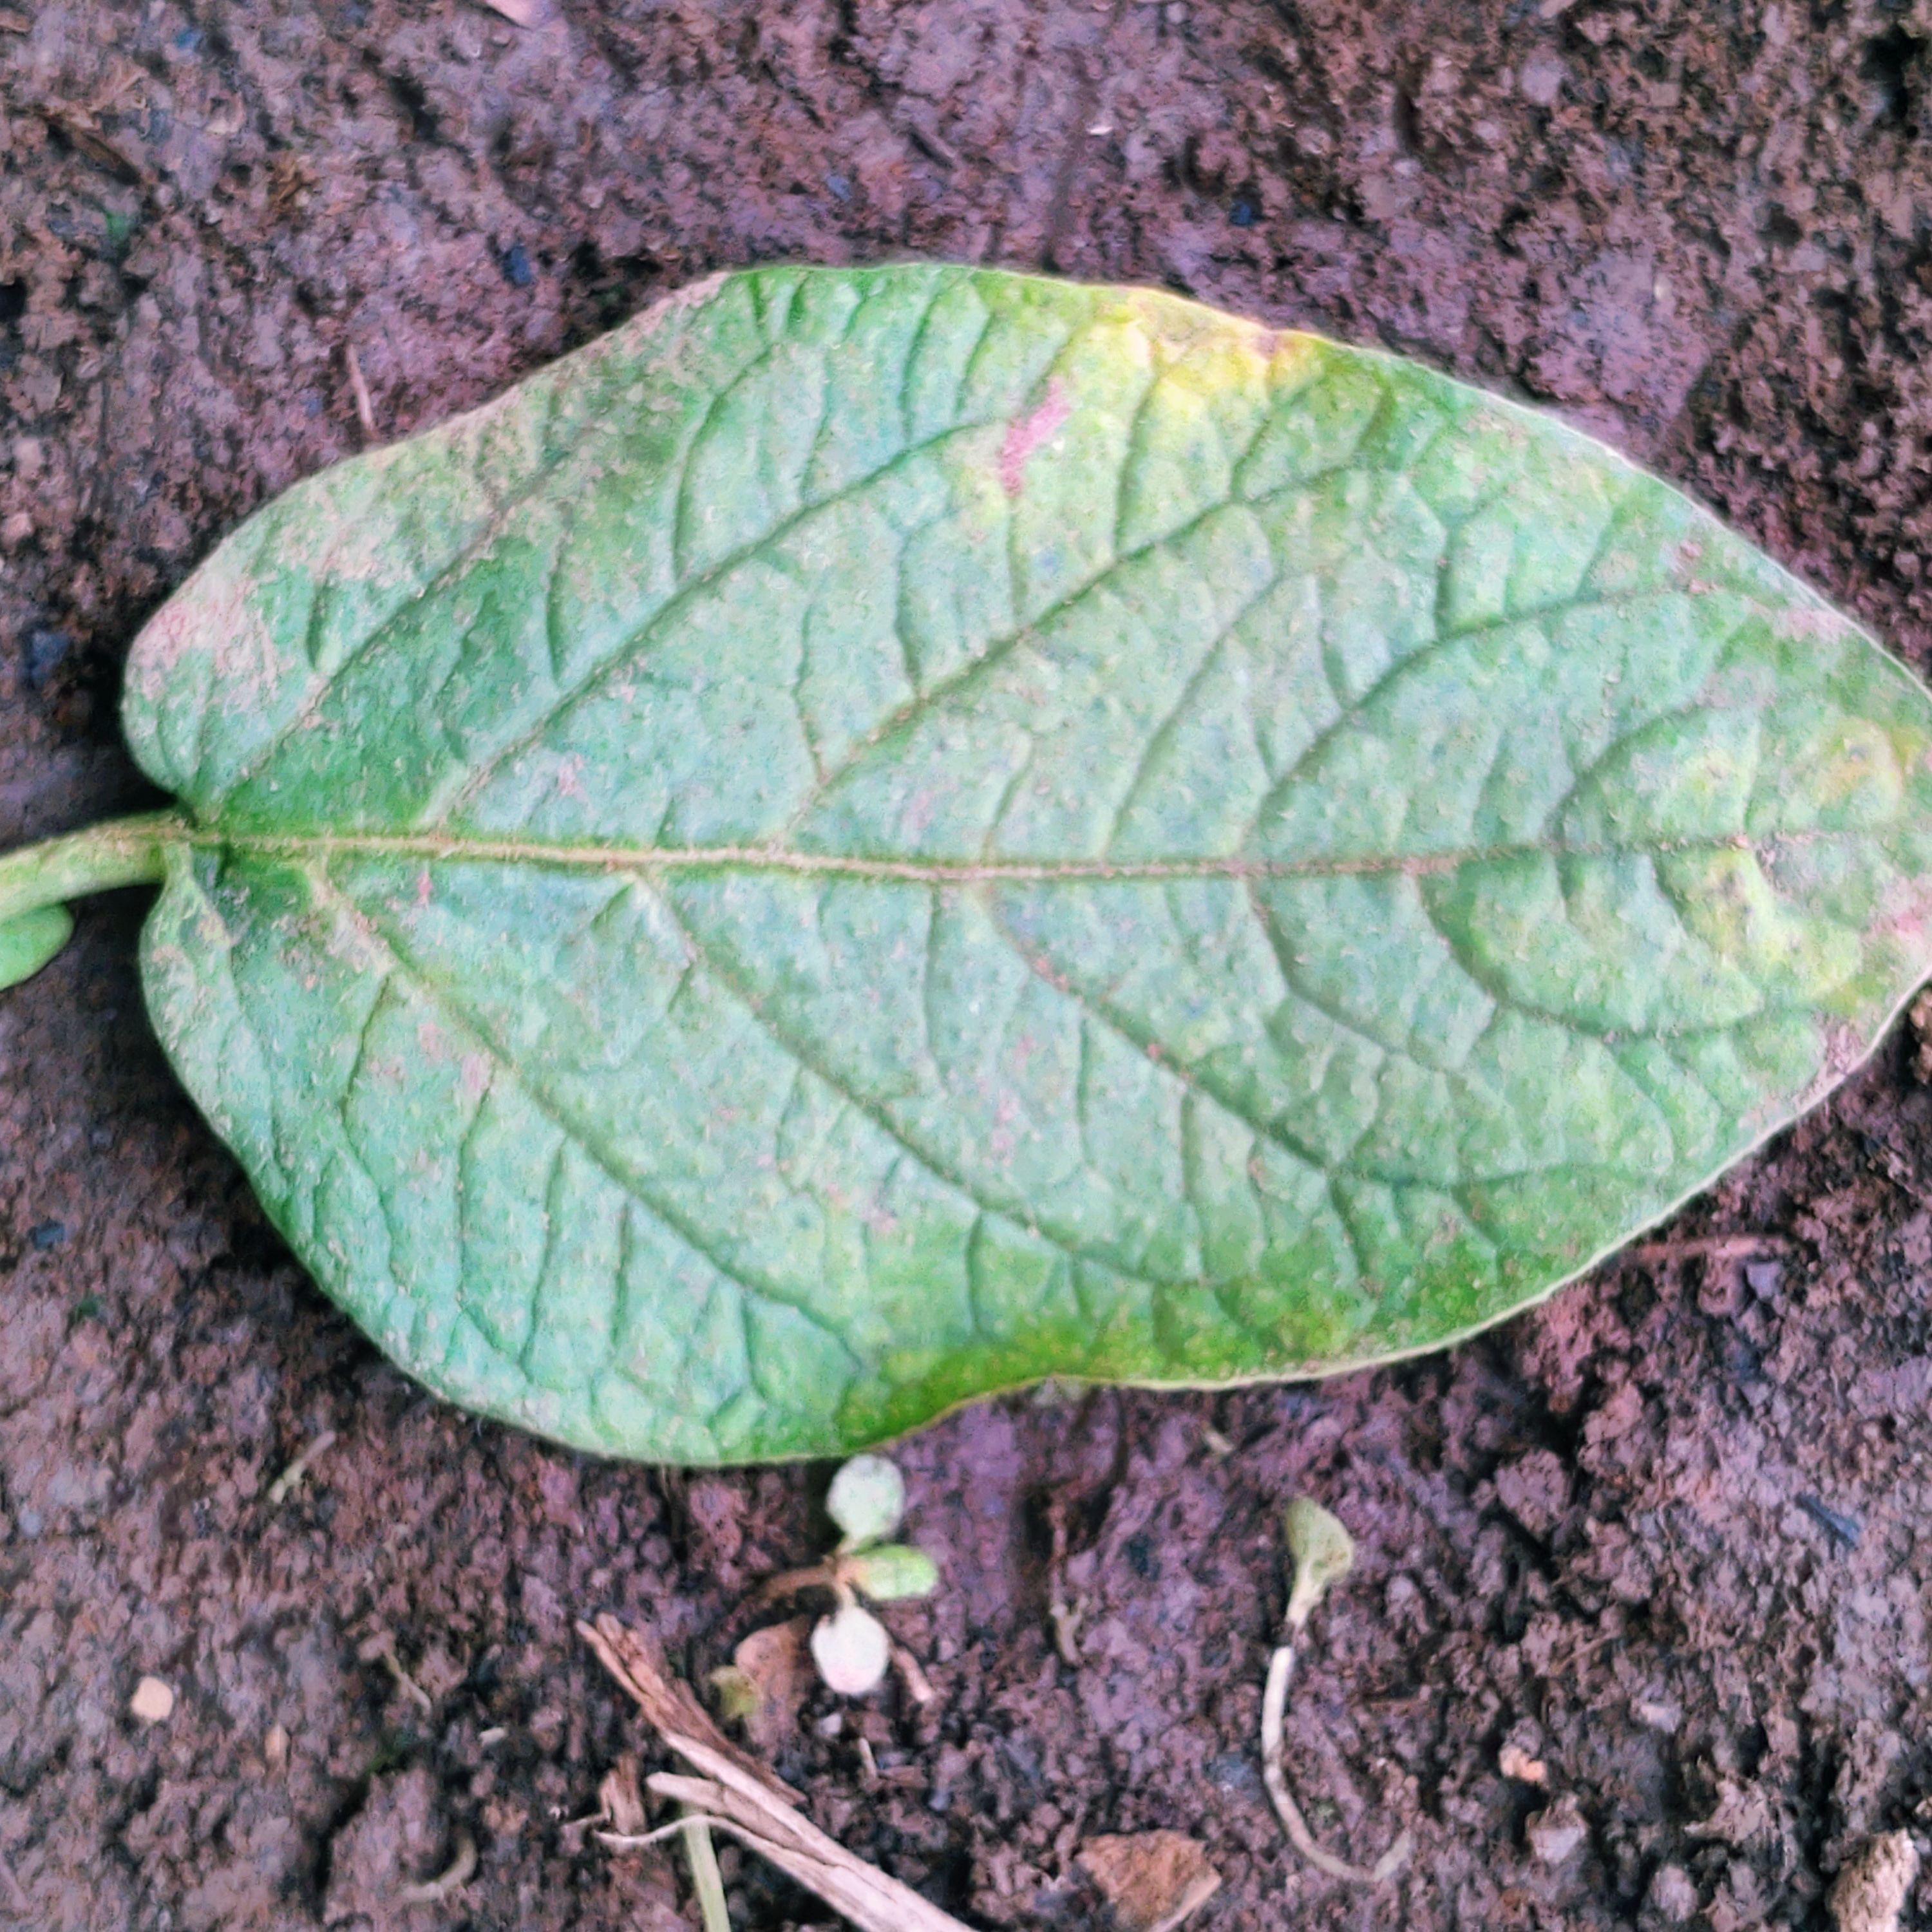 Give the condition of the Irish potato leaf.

late blight
